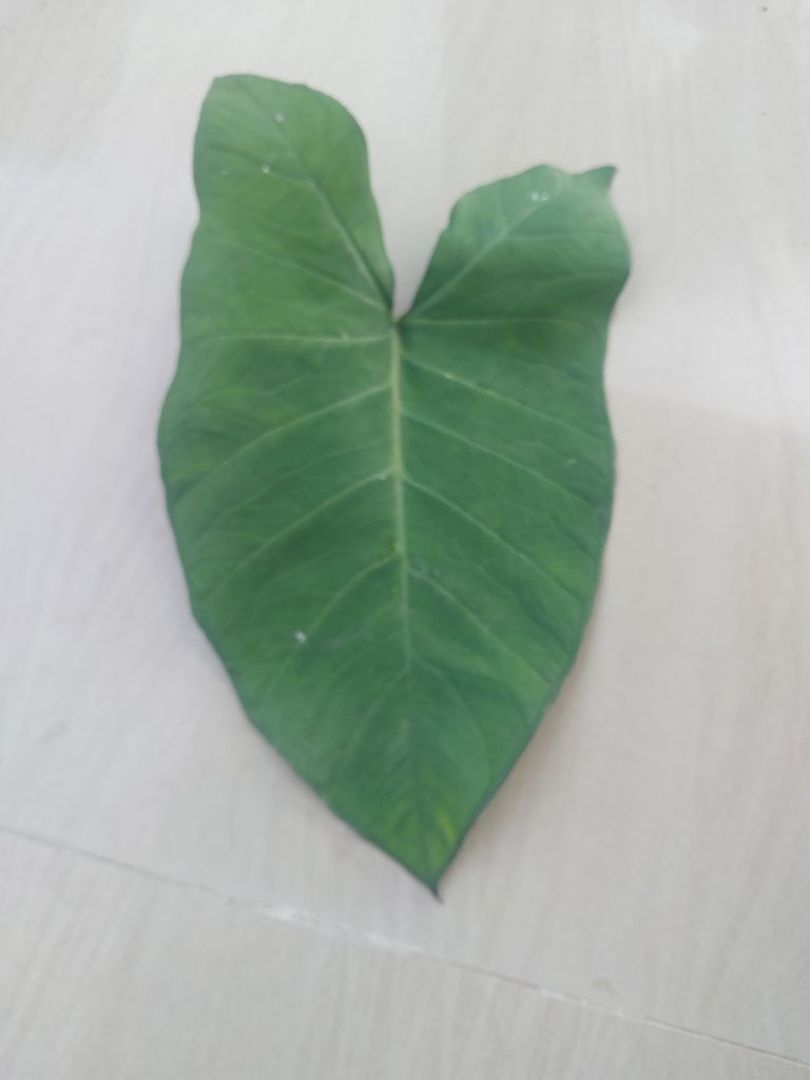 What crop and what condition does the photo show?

taro, healthy
